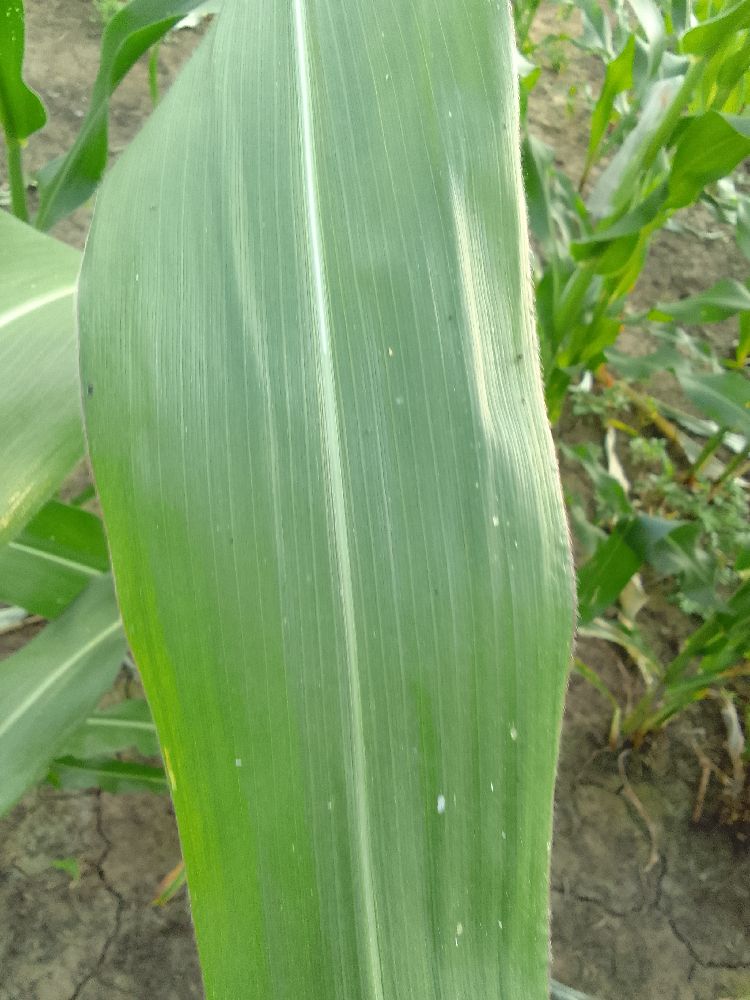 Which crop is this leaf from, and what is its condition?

maize, healthy
